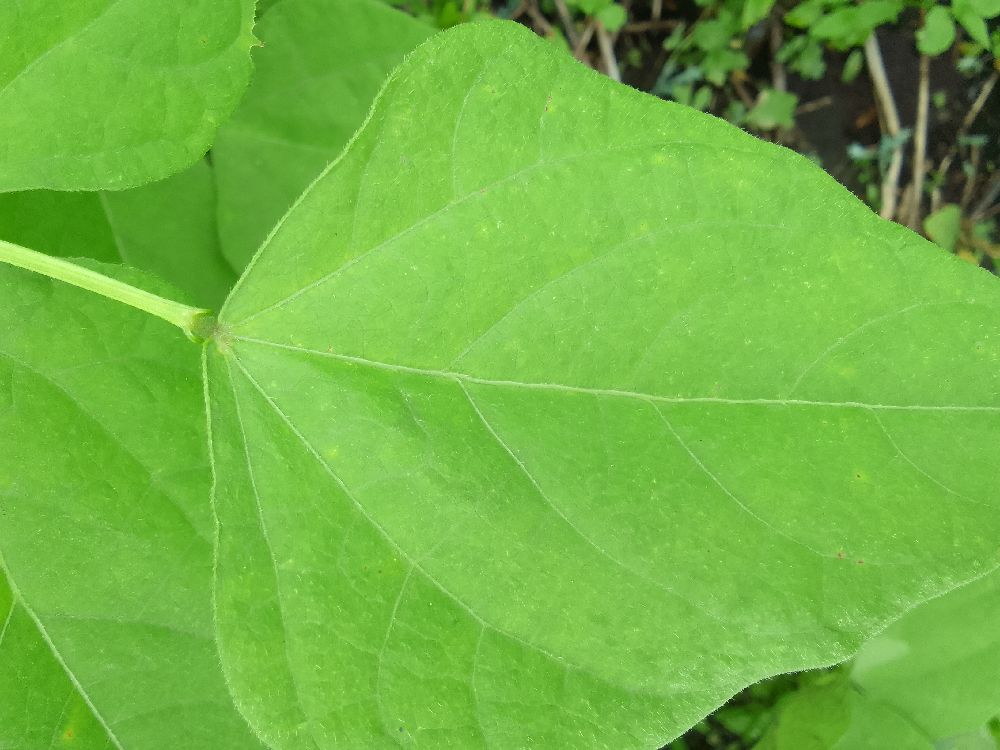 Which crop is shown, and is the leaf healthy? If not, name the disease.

common bean, healthy
